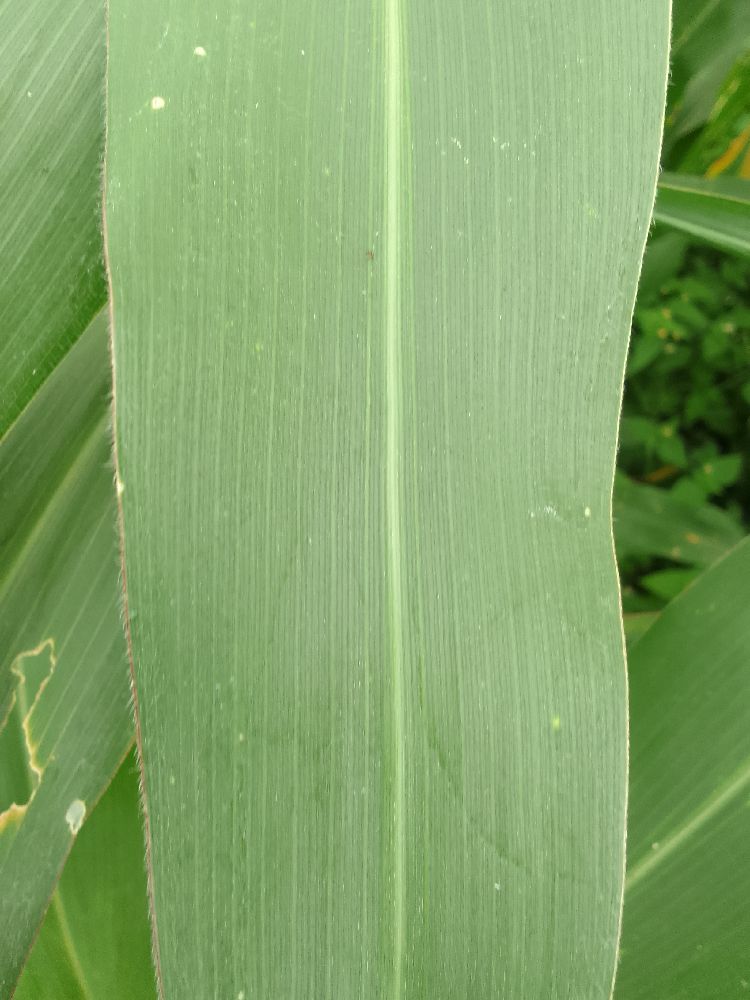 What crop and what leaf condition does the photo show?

maize, healthy
